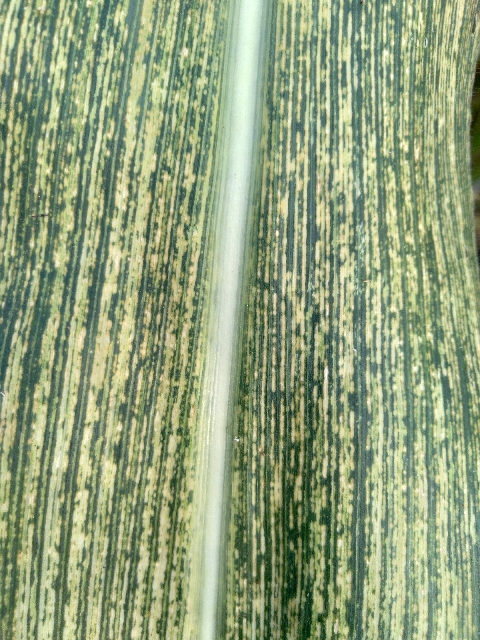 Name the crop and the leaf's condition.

maize, maize streak virus
